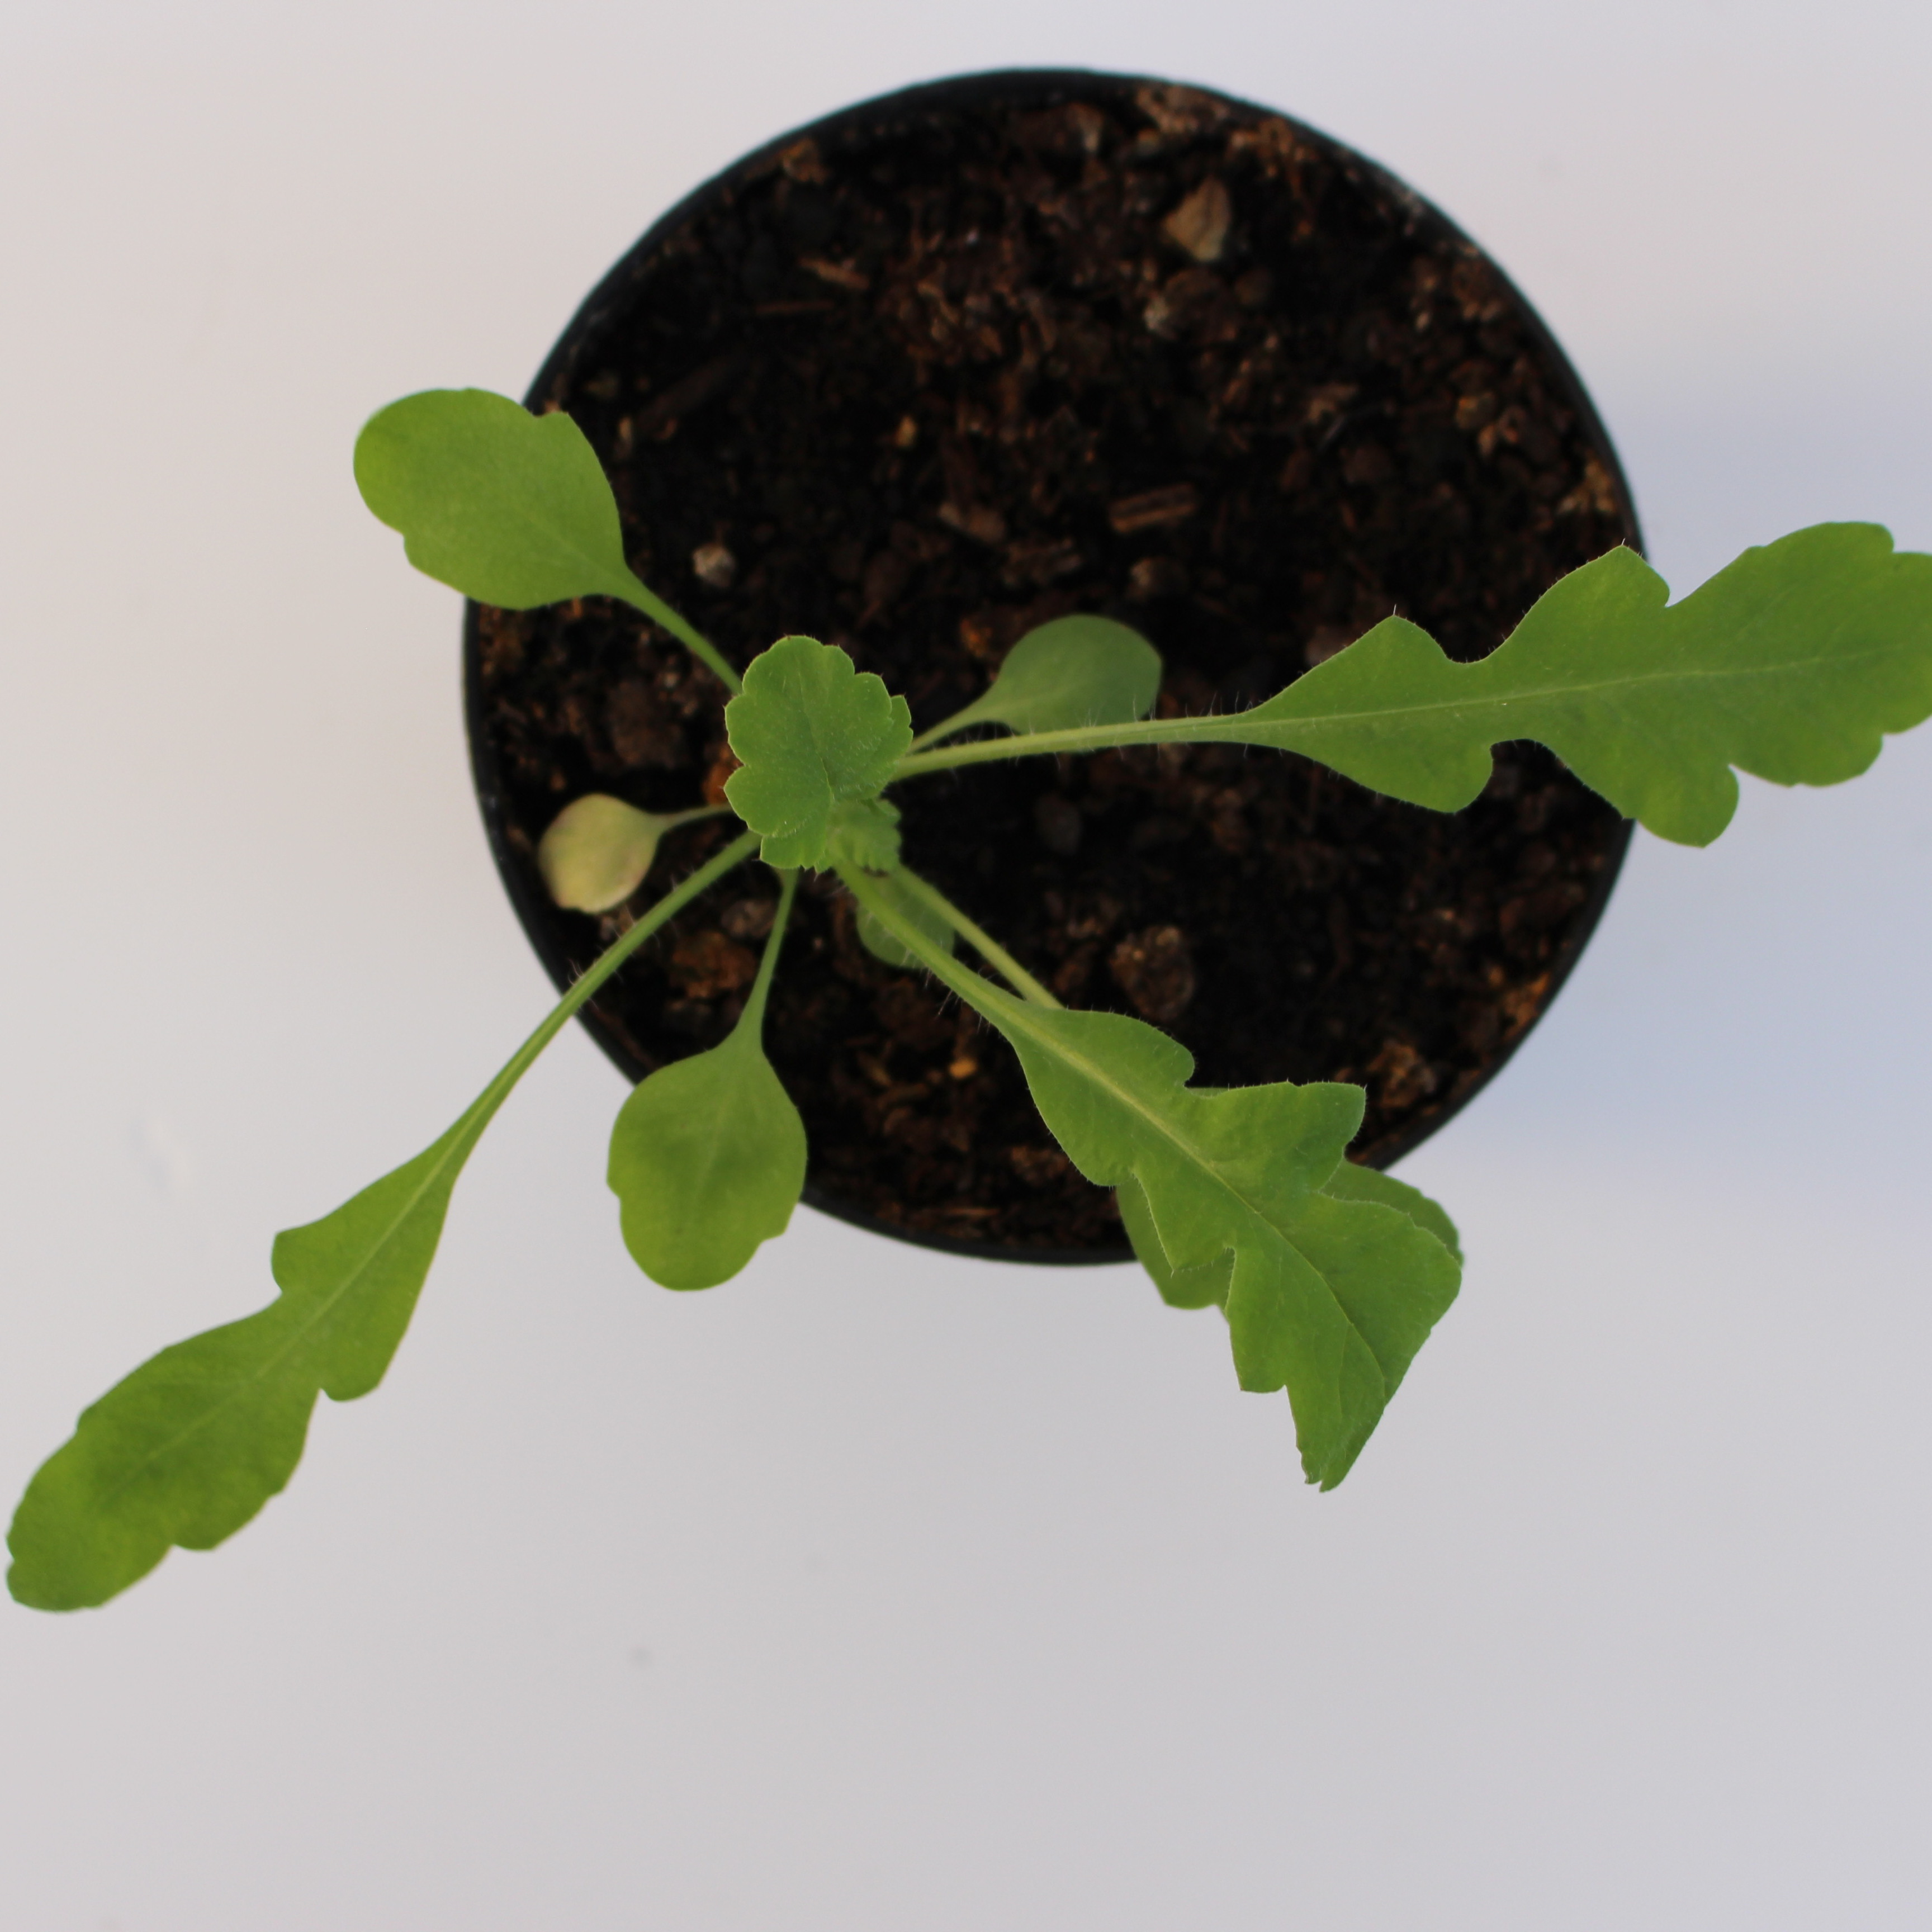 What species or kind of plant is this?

Papaver rhoeas
